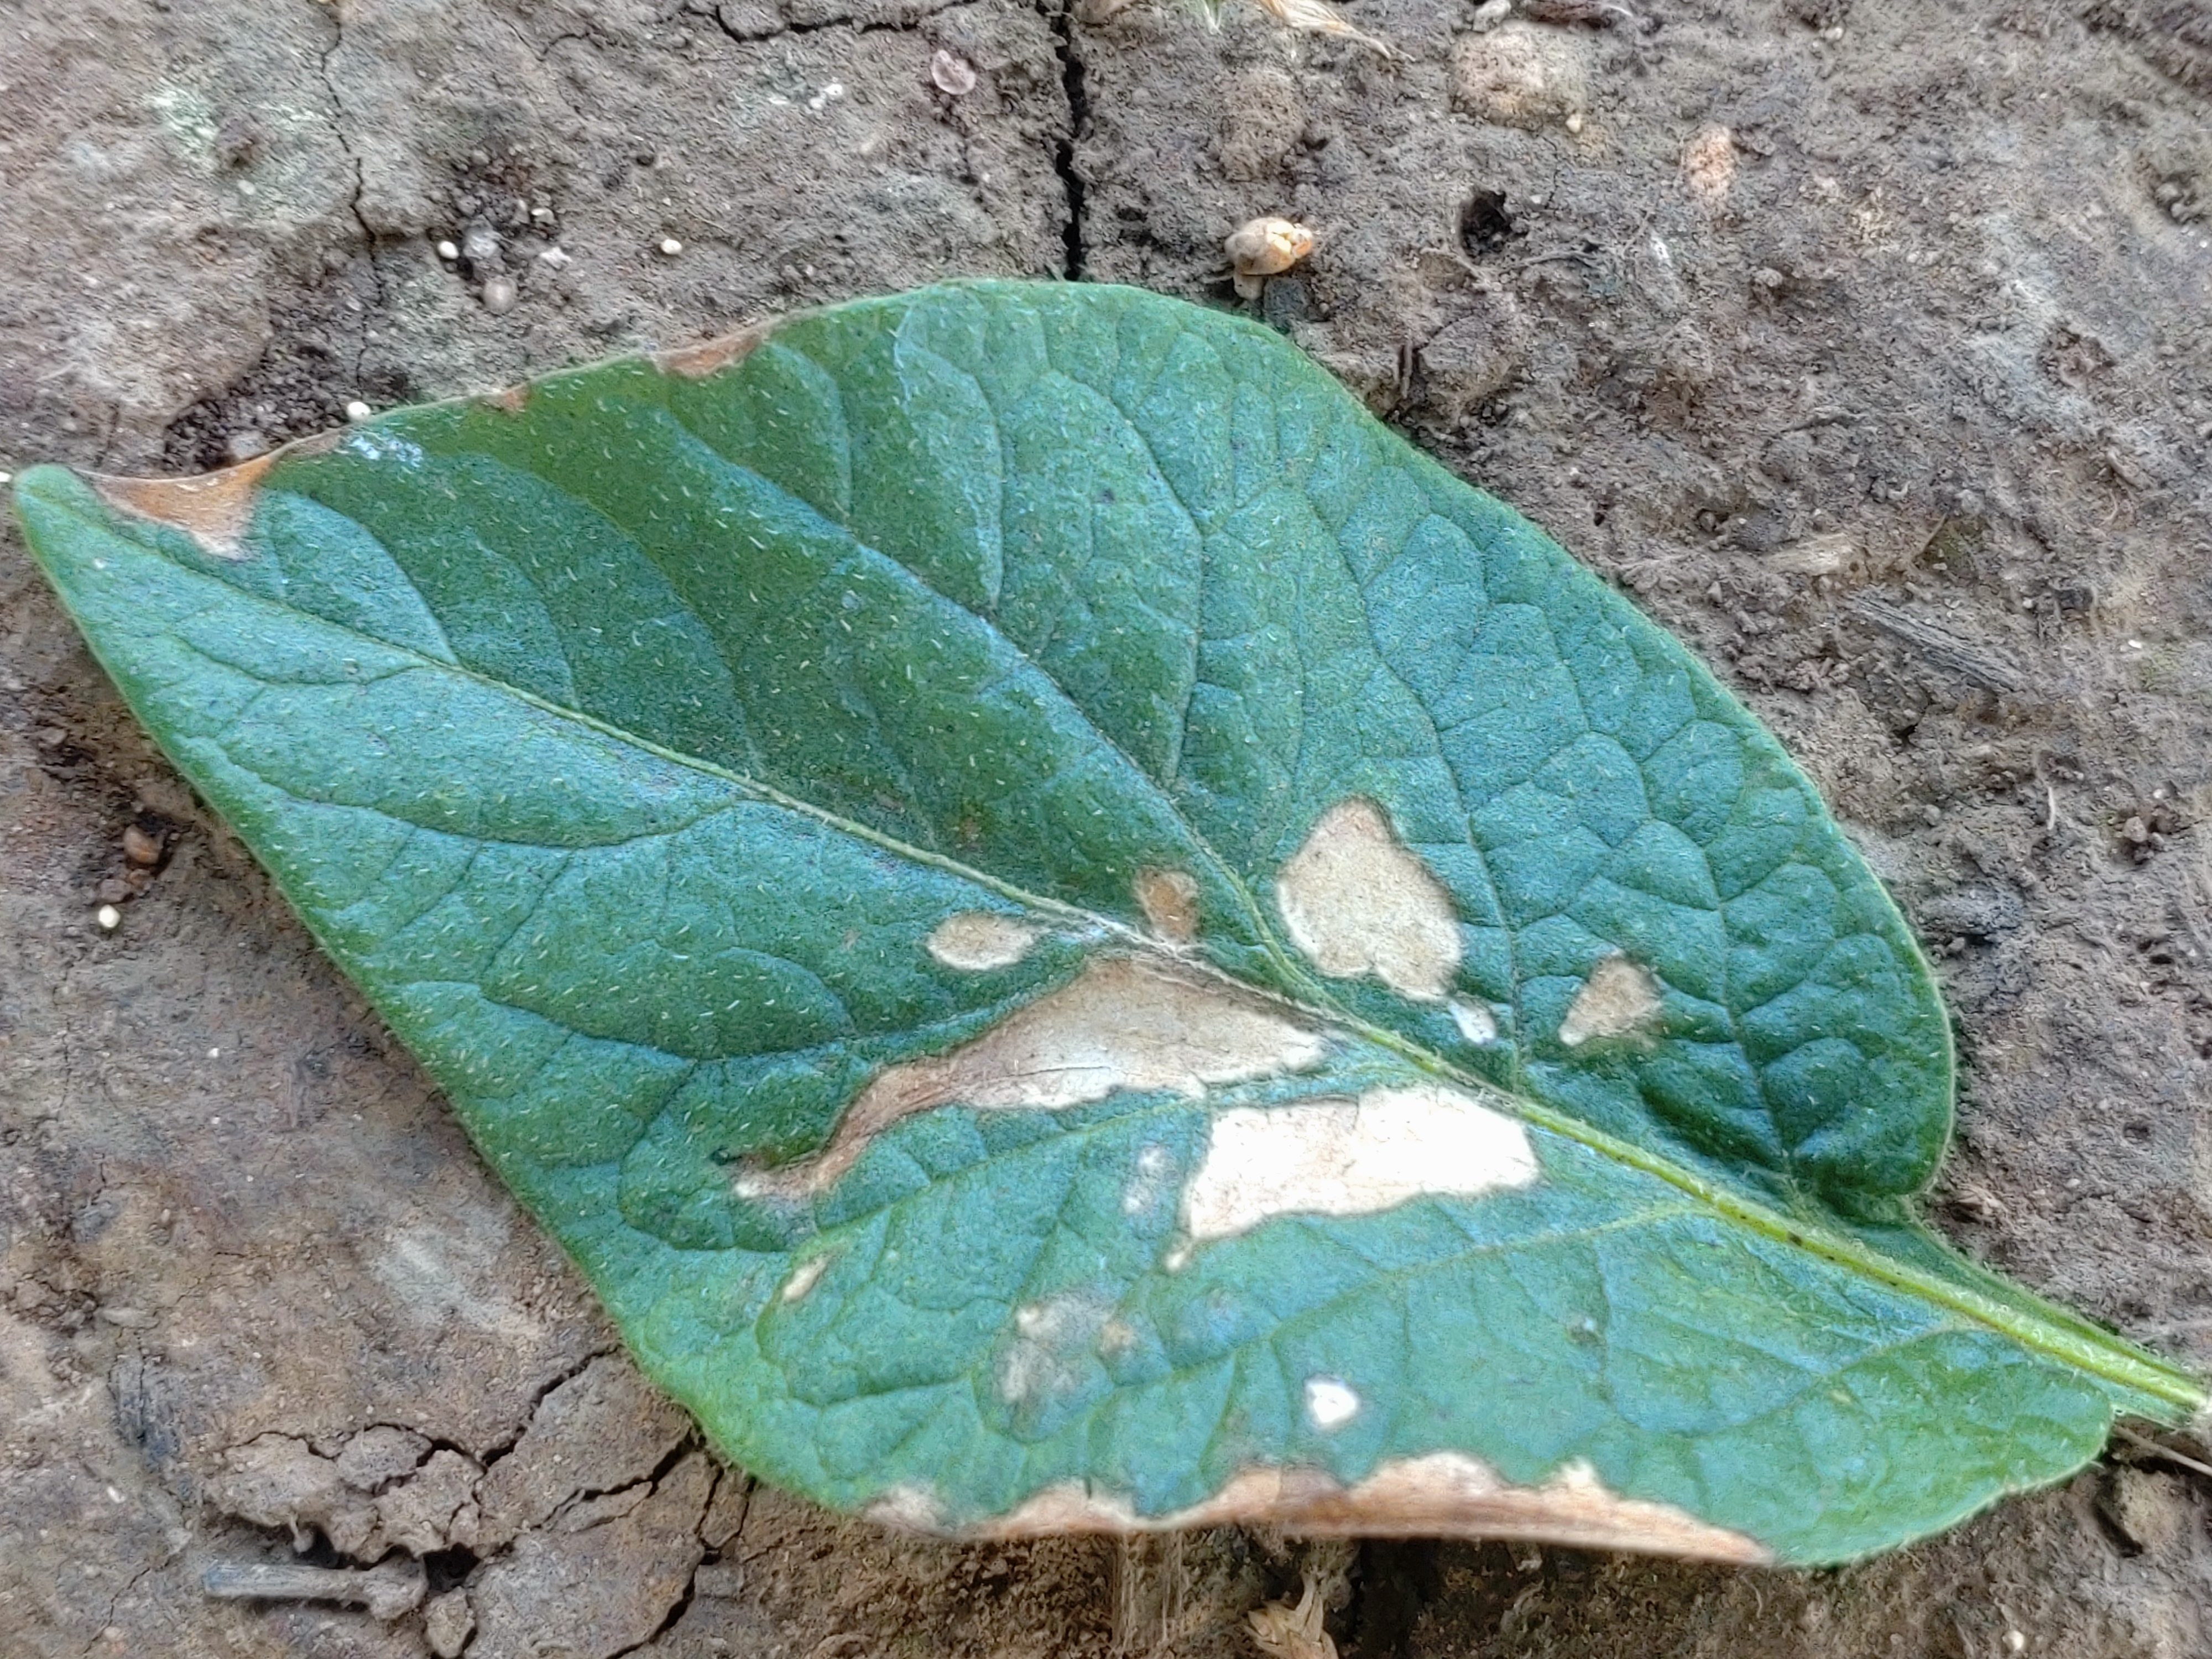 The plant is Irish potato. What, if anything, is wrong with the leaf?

early blight
